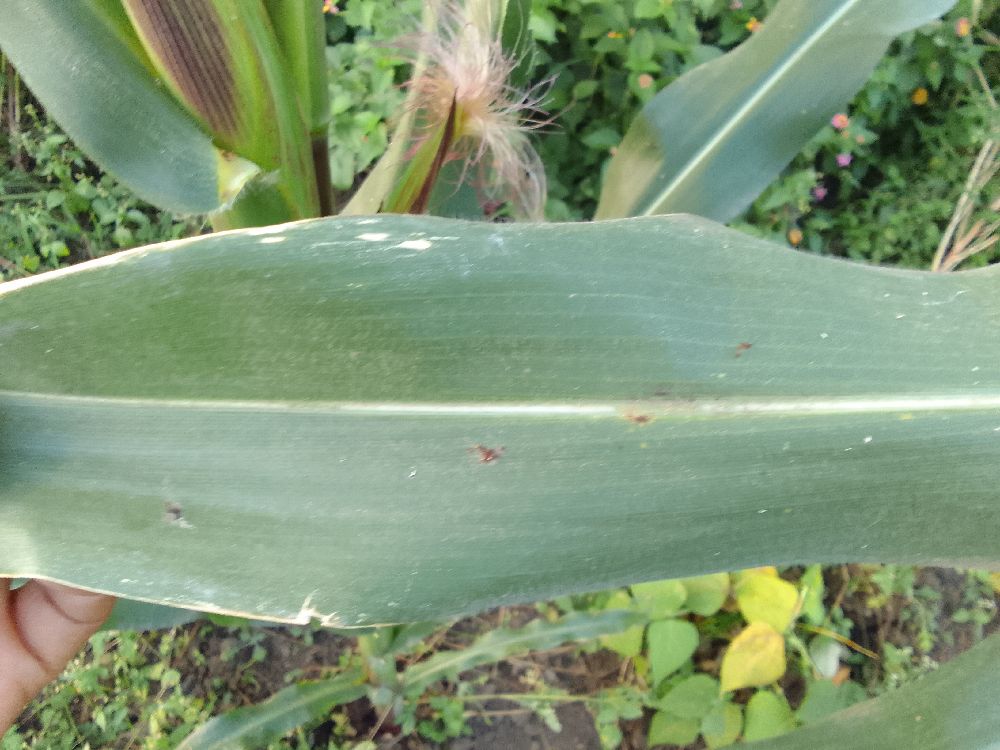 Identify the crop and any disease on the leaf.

maize, healthy
